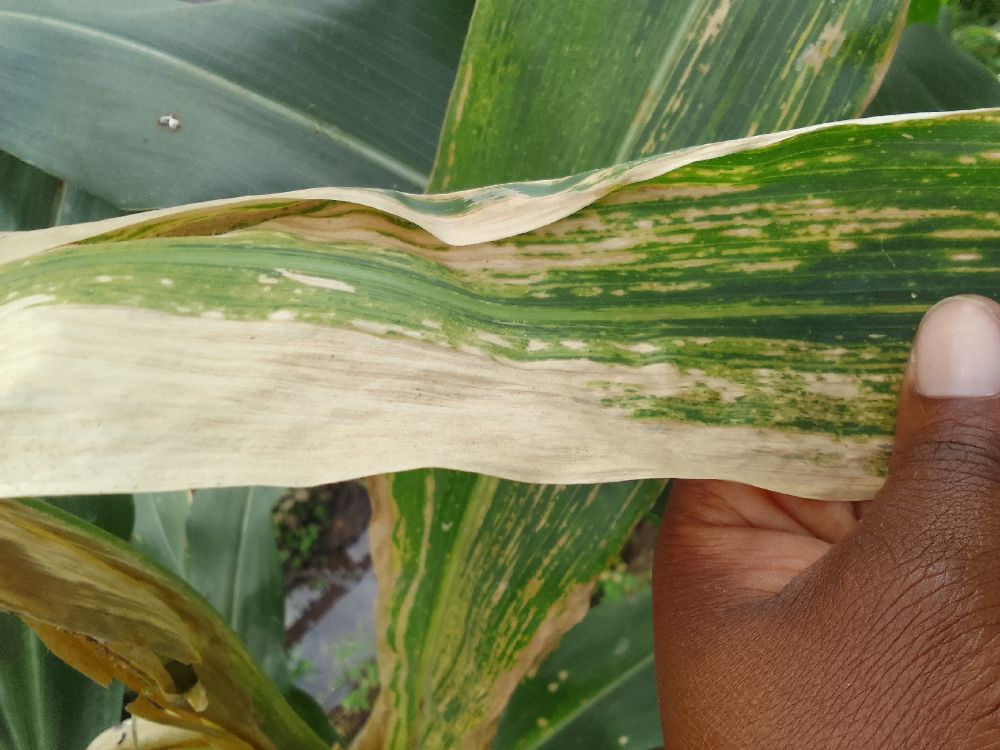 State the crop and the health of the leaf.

maize, maize lethal necrosis
